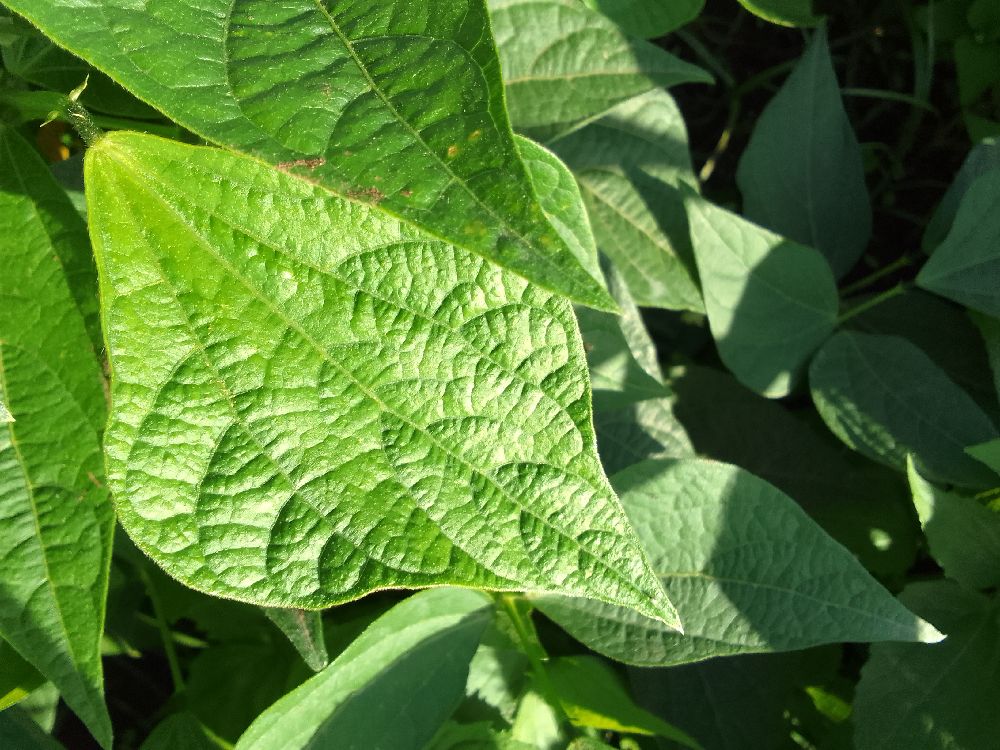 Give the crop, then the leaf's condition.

common bean, healthy
